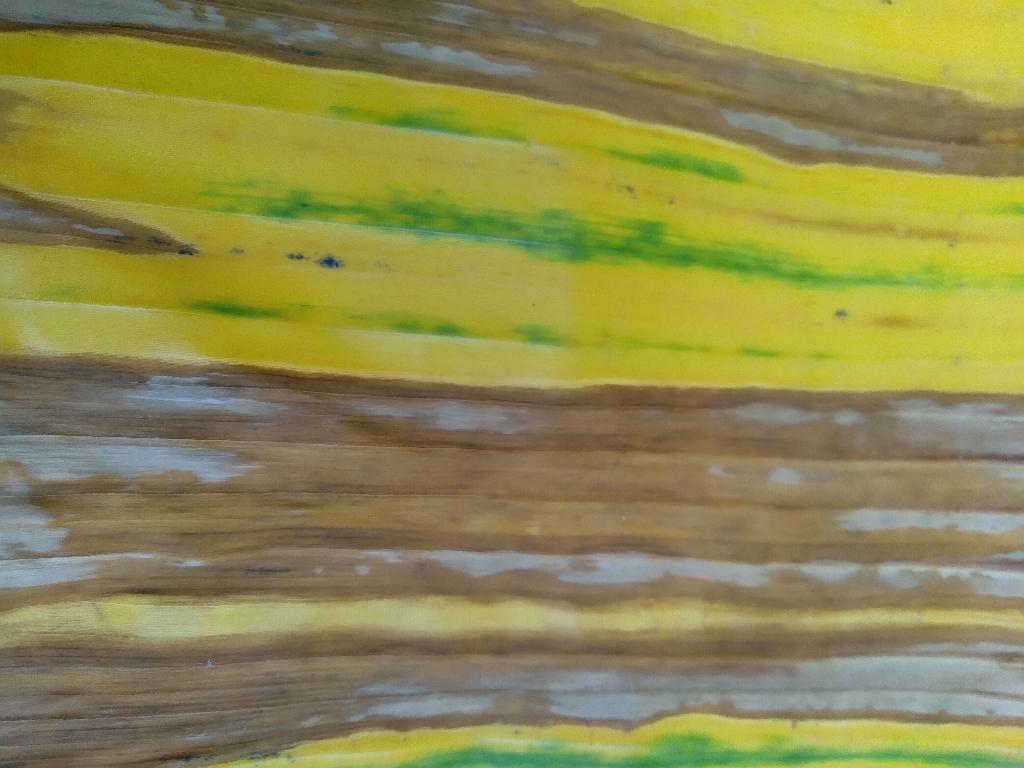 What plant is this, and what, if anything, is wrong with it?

banana, fusarium wilt race 1
